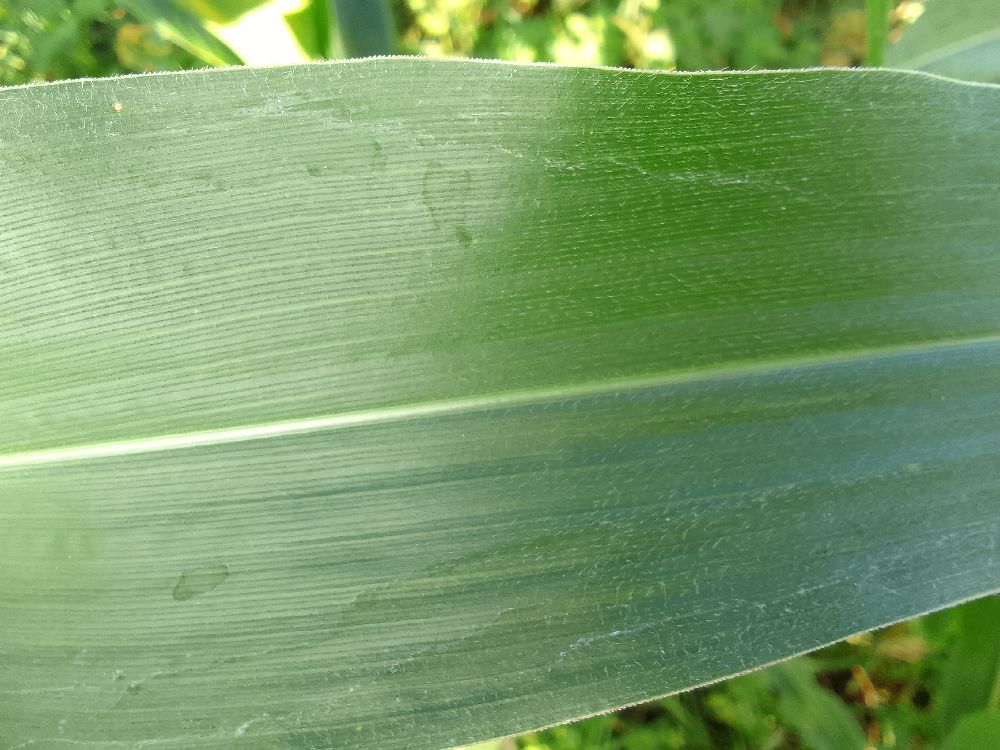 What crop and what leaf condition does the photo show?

maize, healthy
